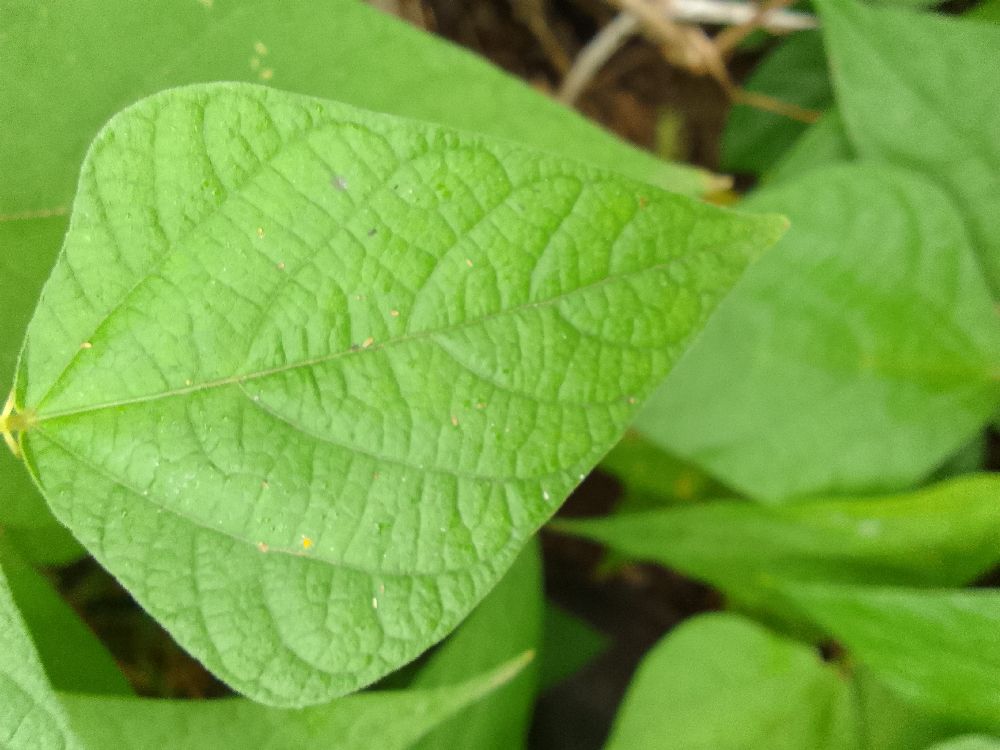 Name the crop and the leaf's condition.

common bean, healthy
